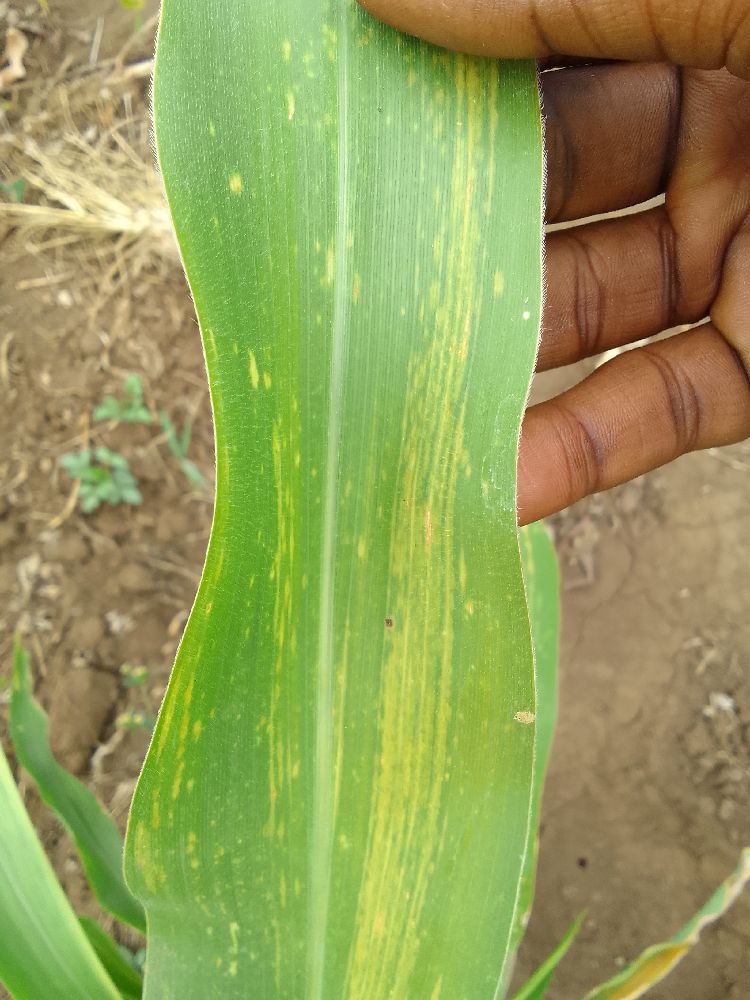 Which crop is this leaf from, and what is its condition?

maize, maize lethal necrosis
